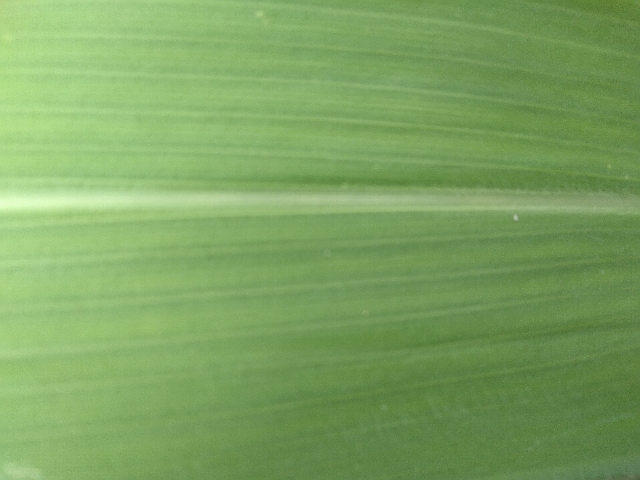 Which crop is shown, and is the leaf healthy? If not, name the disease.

maize, healthy
